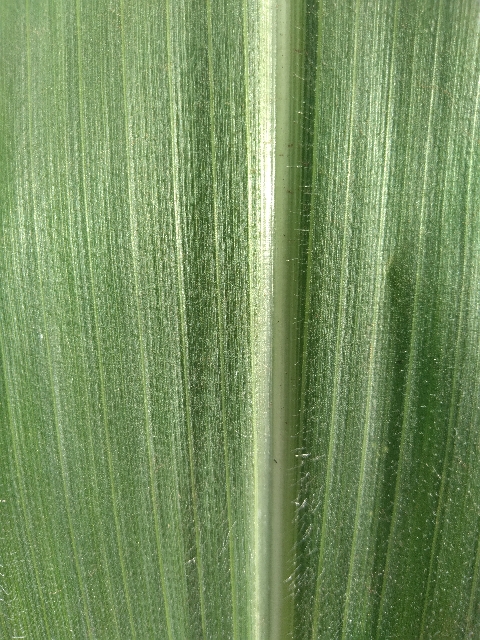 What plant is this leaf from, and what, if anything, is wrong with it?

maize, healthy
